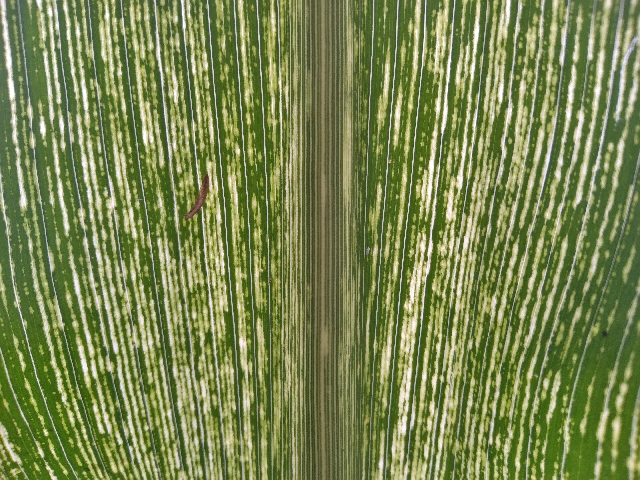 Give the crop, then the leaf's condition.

maize, maize streak virus
